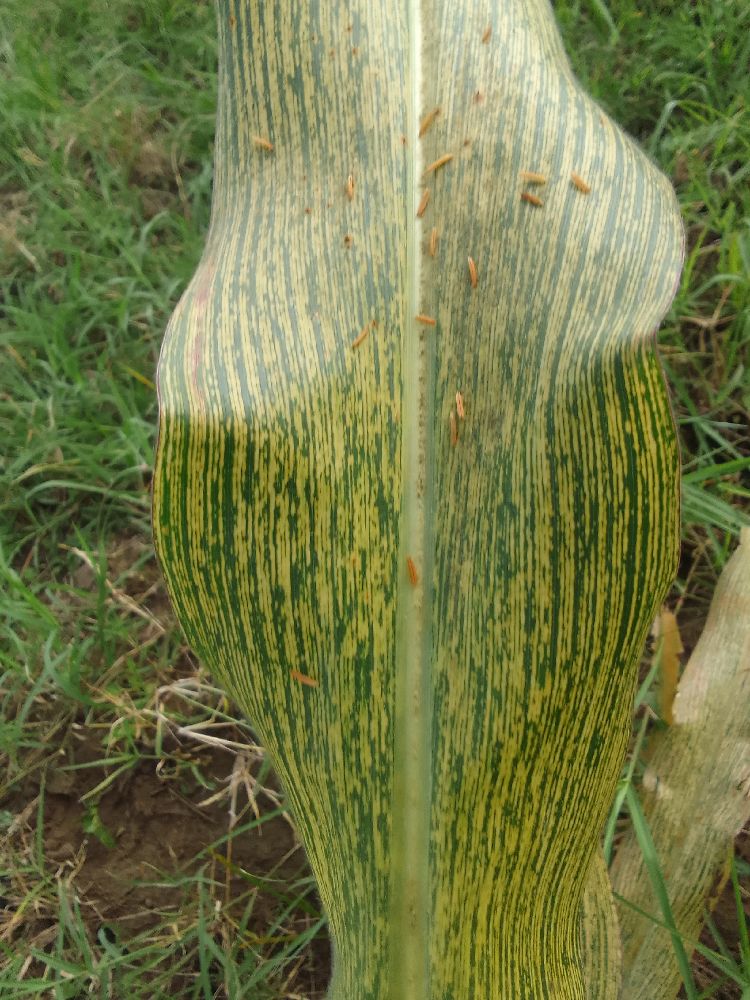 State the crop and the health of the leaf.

maize, maize streak virus
